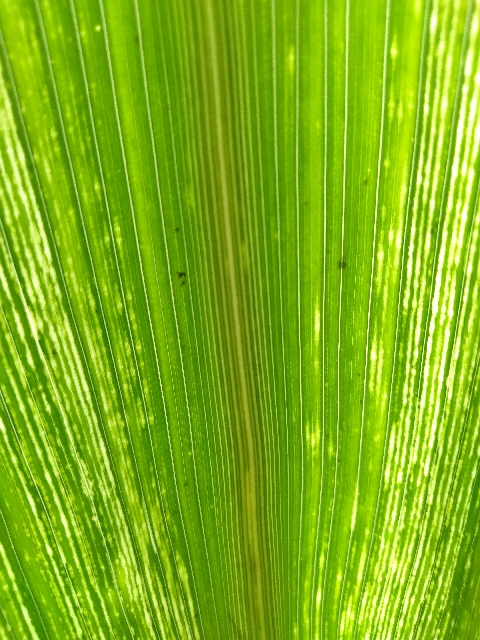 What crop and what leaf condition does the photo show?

maize, maize streak virus
